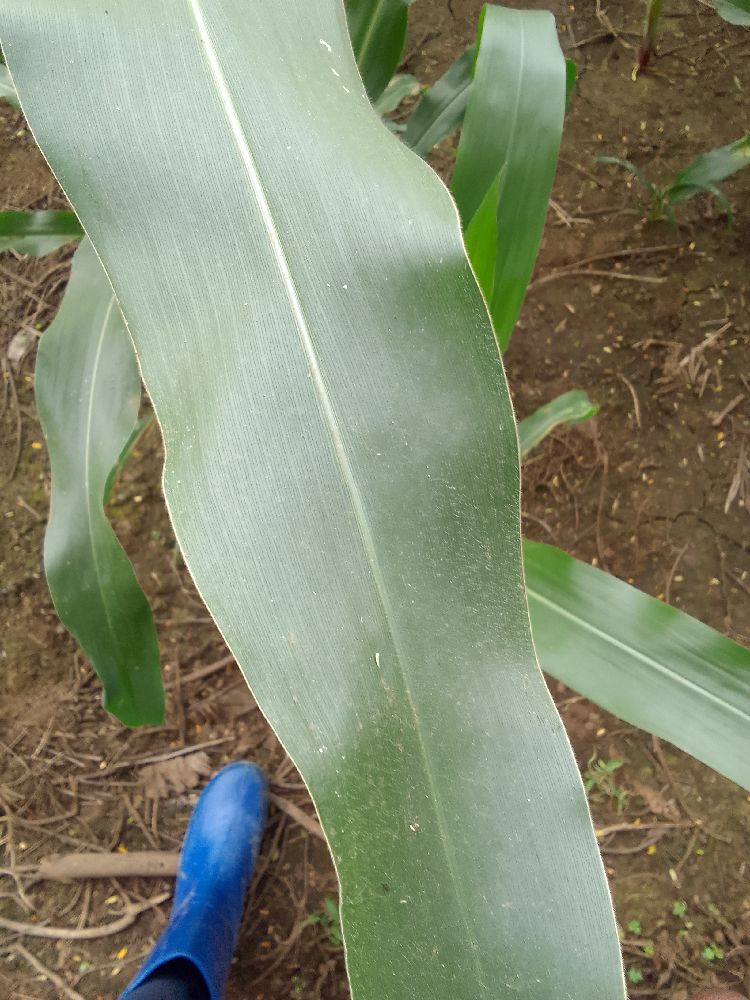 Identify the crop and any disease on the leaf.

maize, healthy
